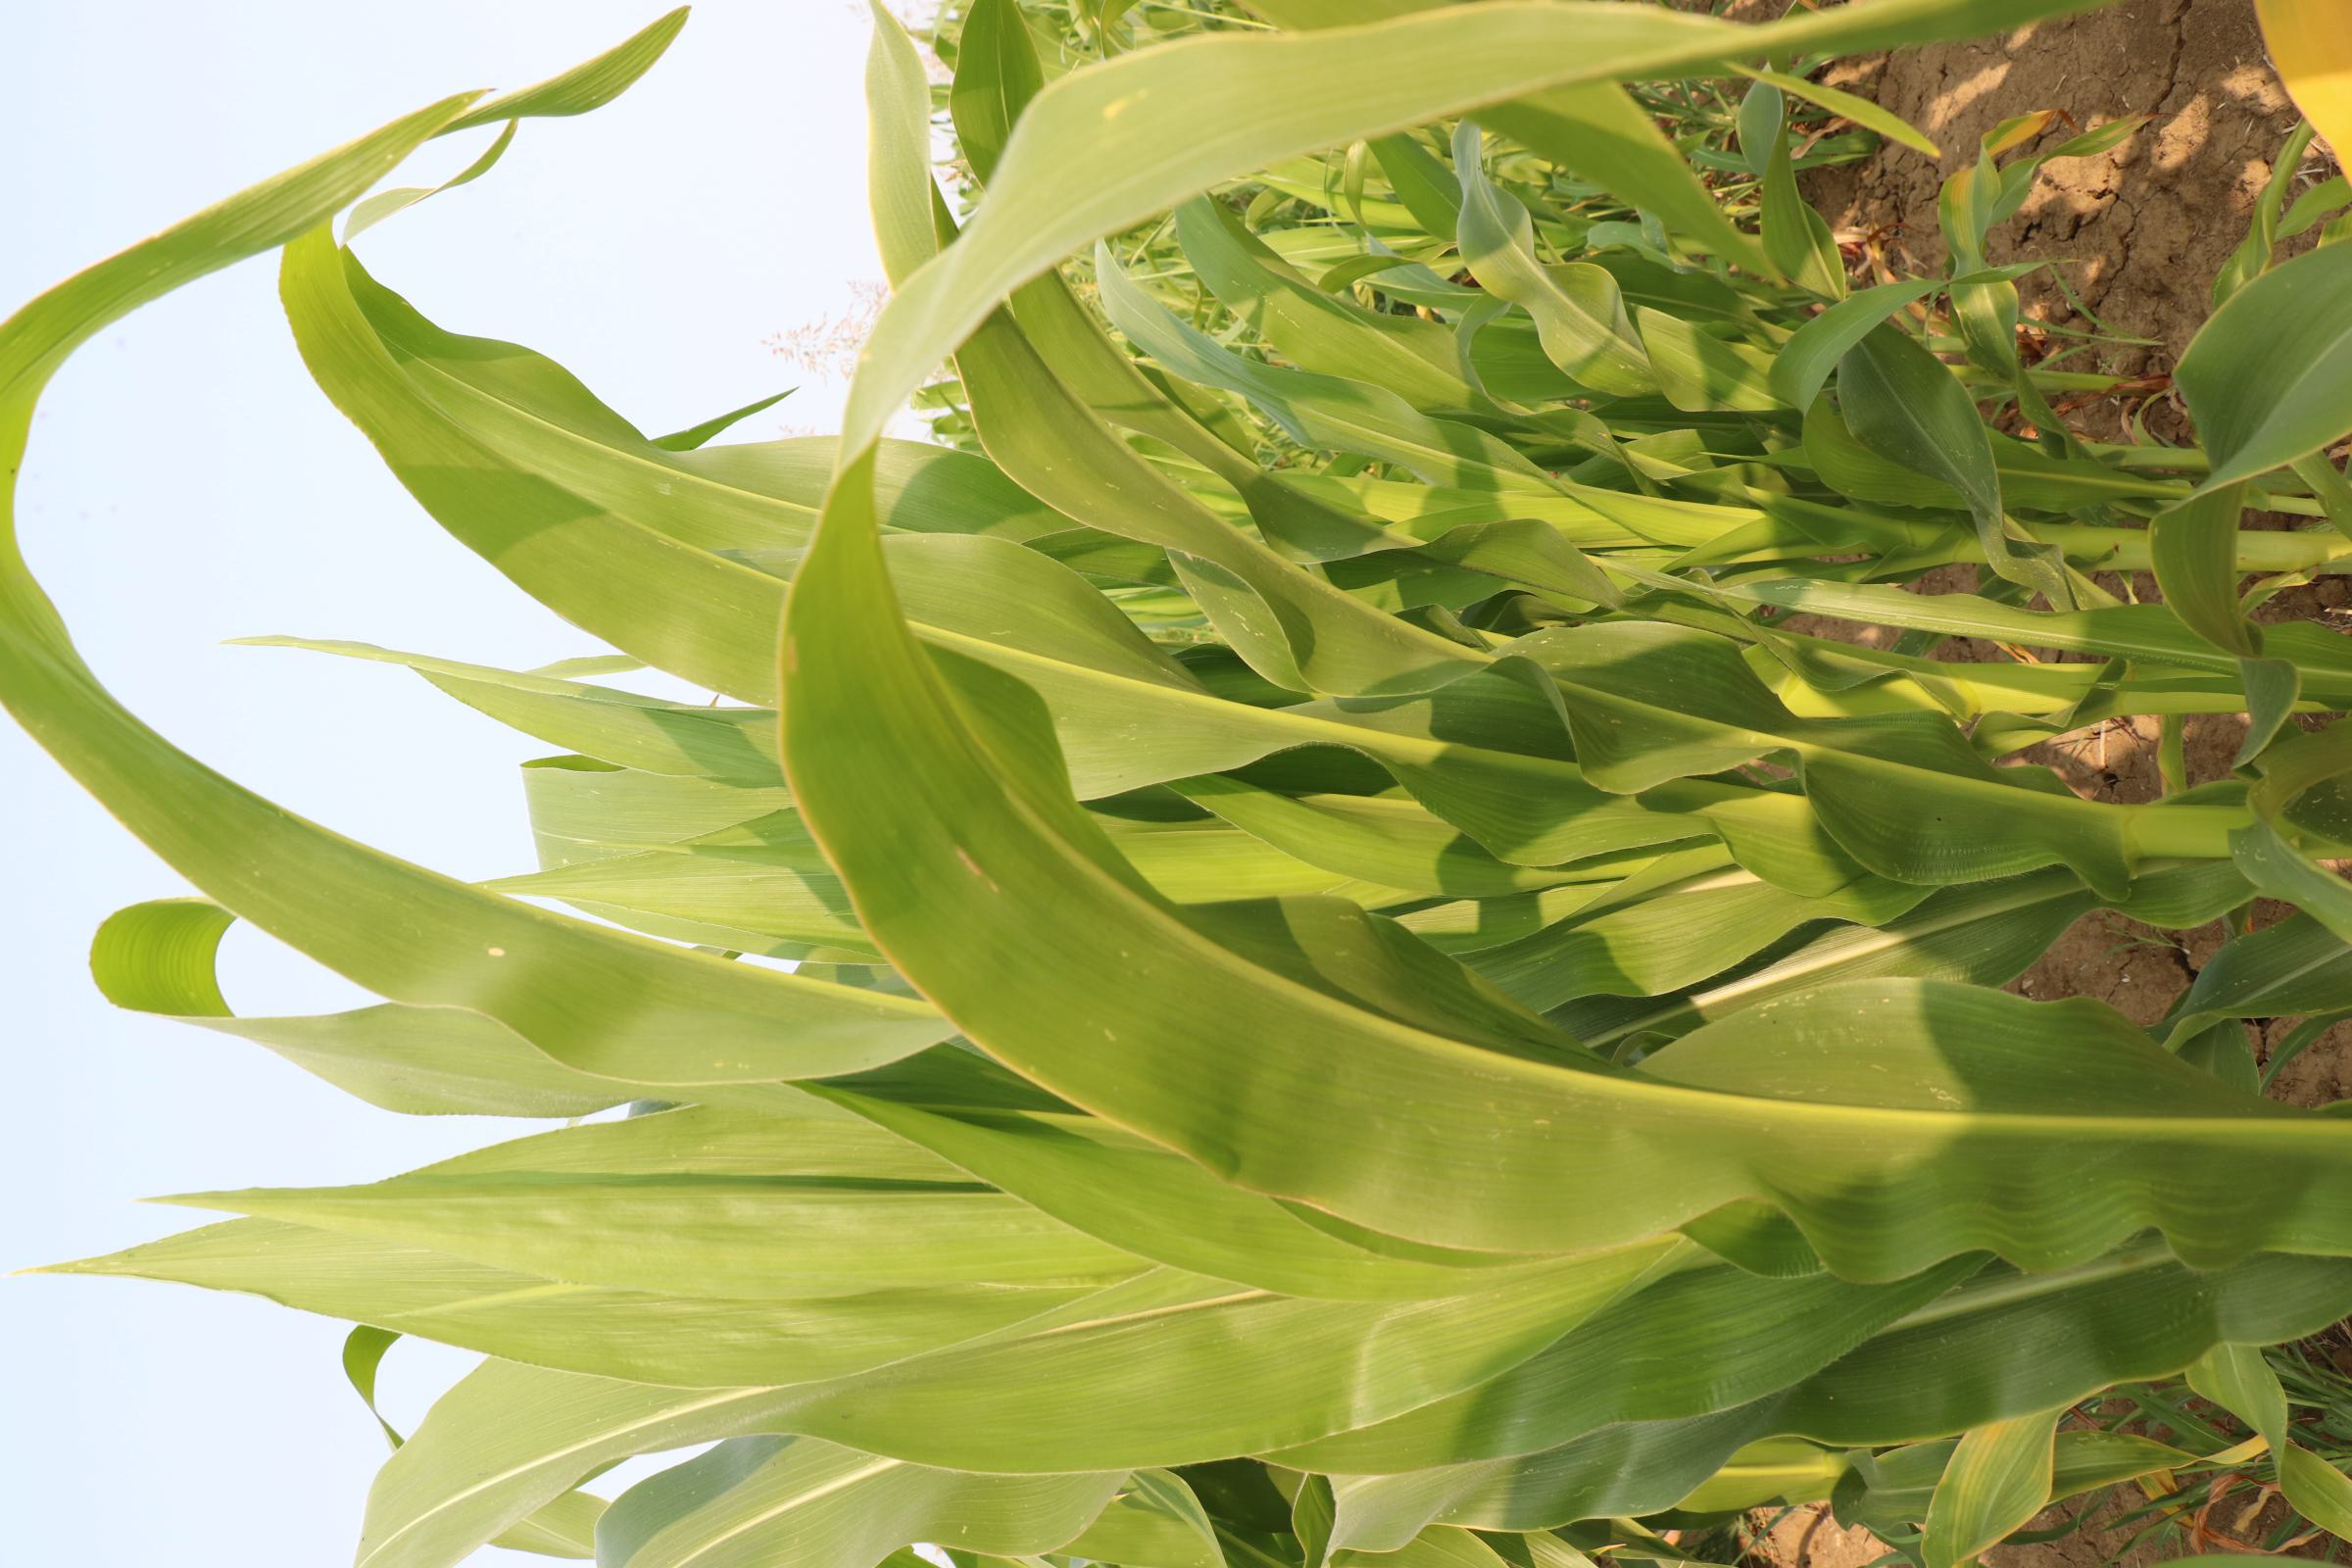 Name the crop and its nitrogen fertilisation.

maize, no added nitrogen
